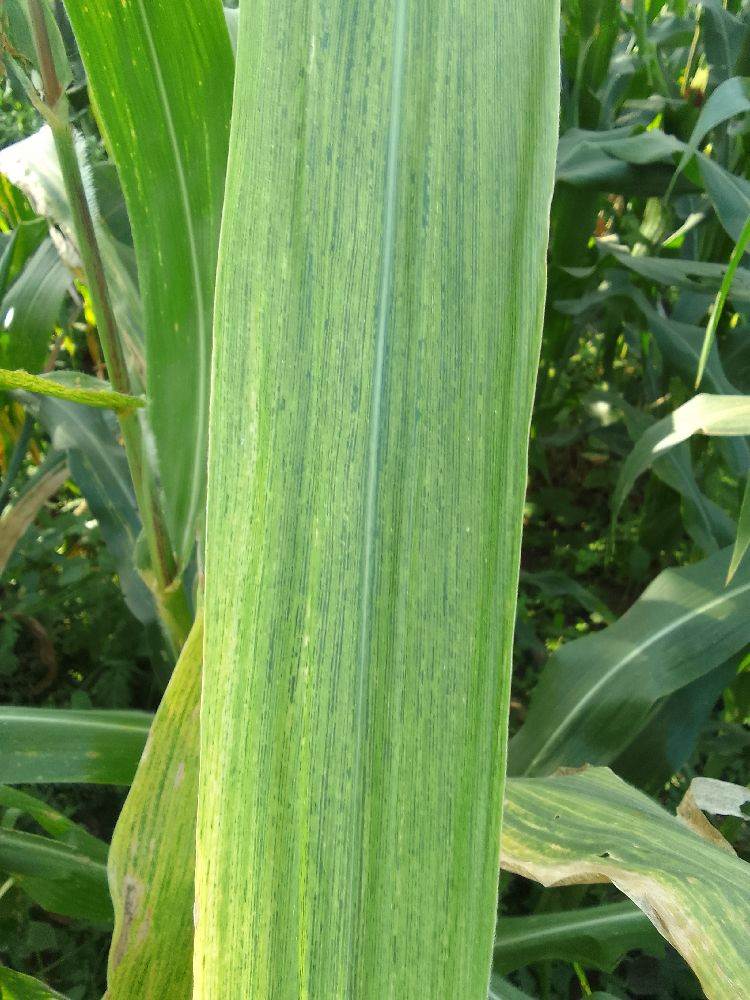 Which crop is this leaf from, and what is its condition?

maize, maize lethal necrosis
